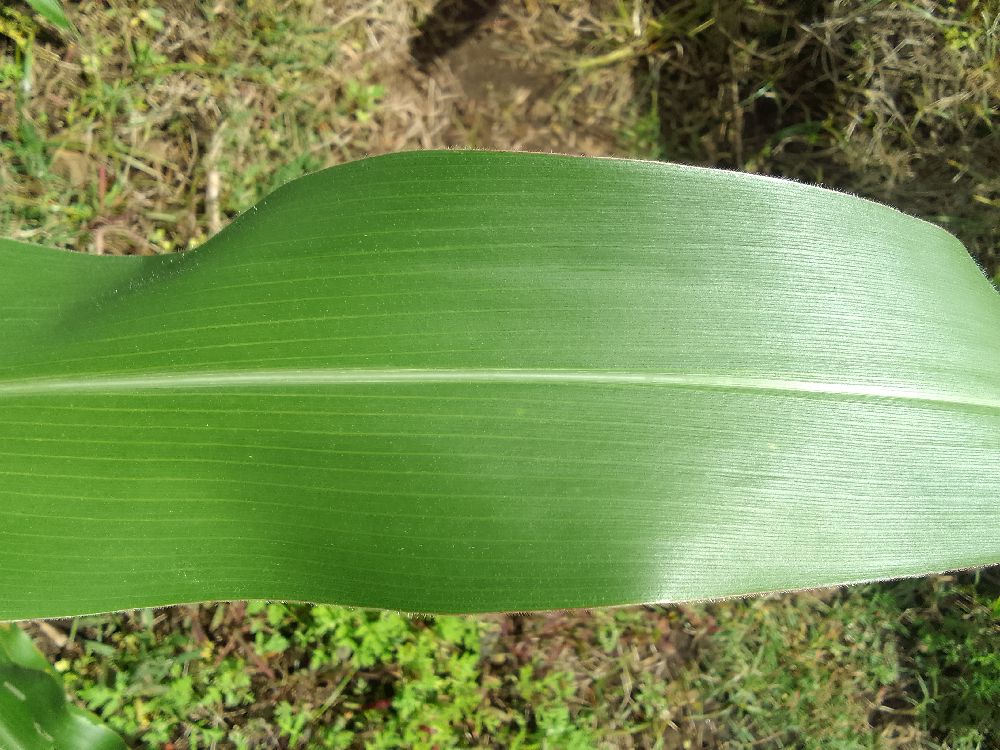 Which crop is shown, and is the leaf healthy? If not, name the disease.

maize, healthy
